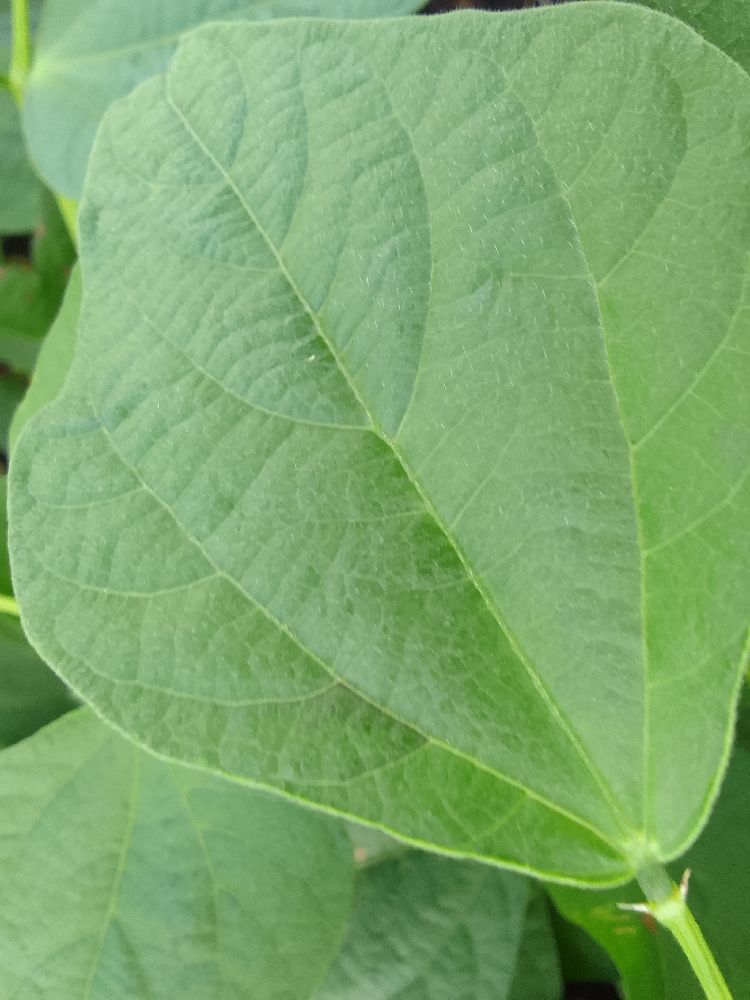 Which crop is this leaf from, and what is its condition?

common bean, healthy
